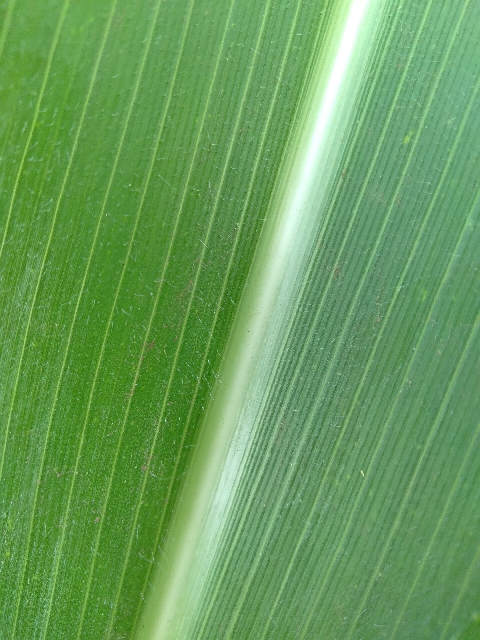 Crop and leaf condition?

maize, healthy
